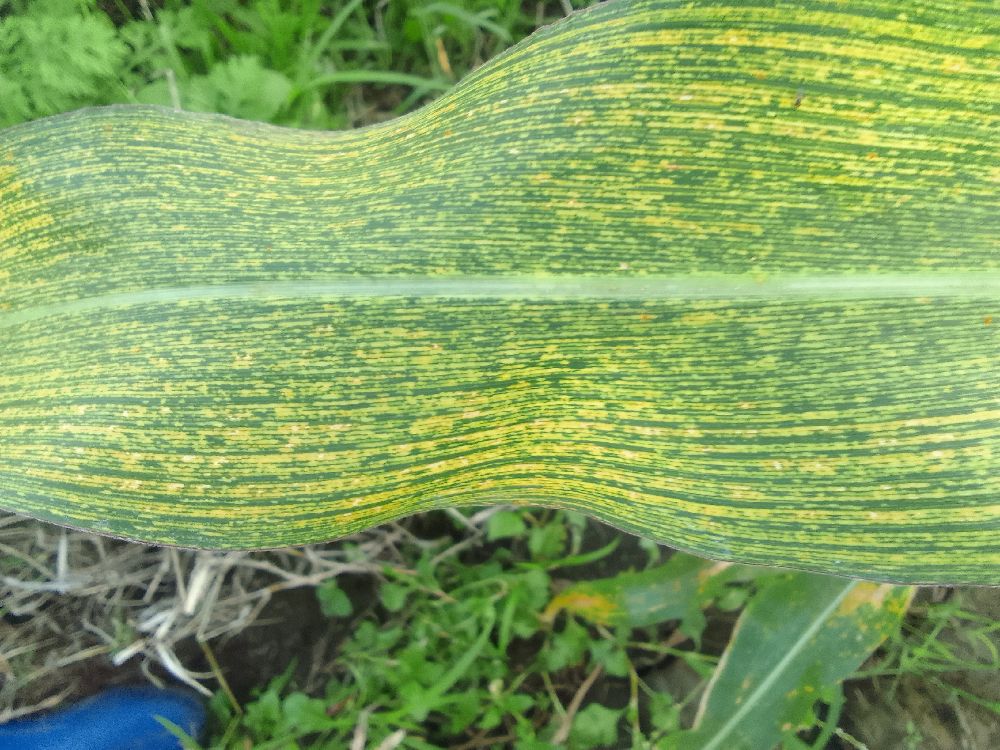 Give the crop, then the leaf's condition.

maize, maize streak virus
